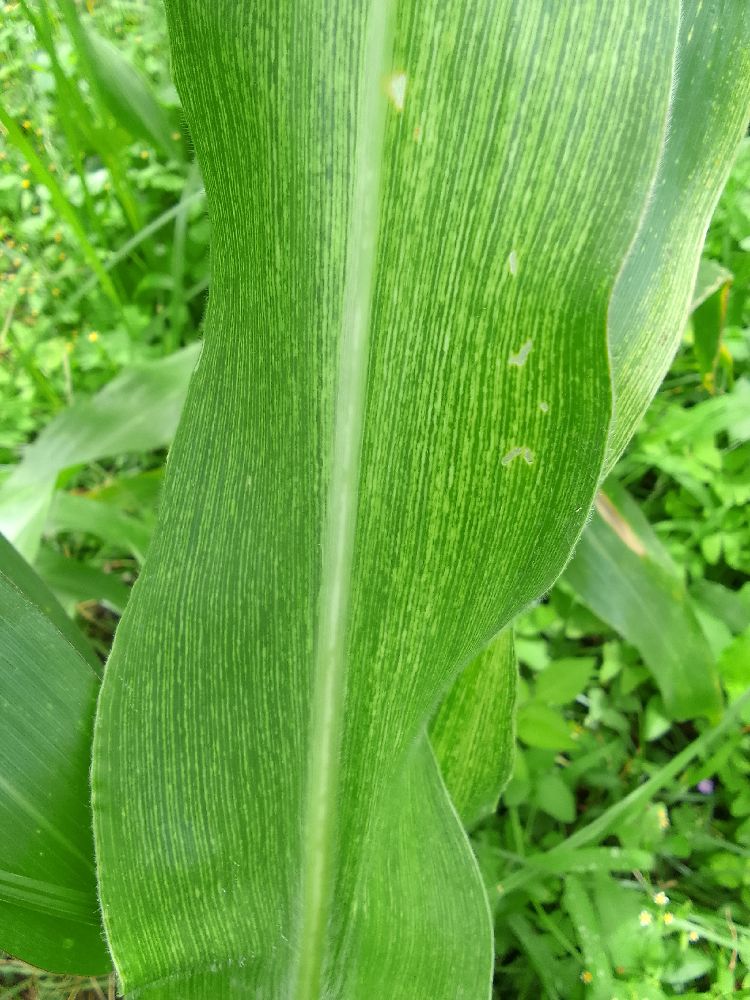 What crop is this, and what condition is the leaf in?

maize, maize streak virus
